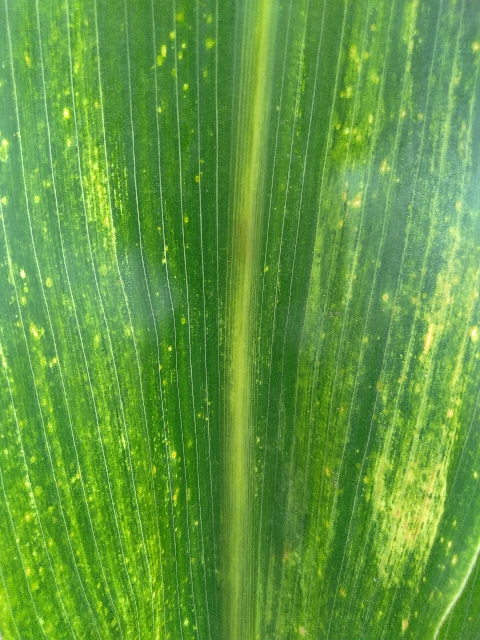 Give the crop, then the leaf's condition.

maize, maize lethal necrosis
